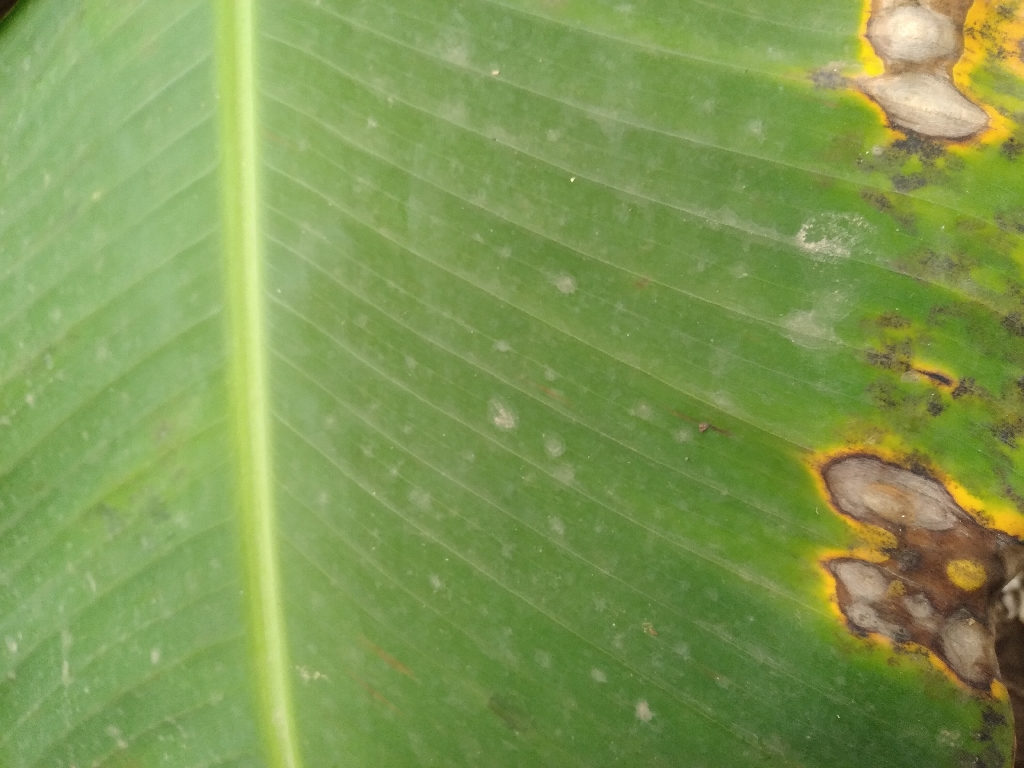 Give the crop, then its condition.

banana, black sigatoka
